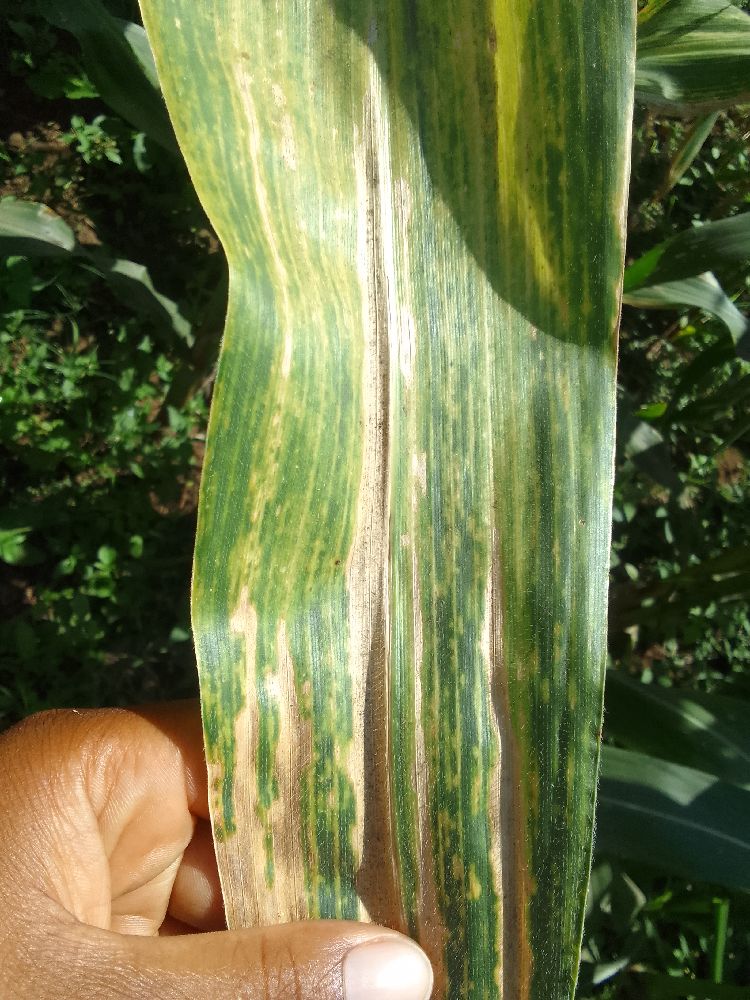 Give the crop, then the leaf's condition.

maize, maize lethal necrosis
